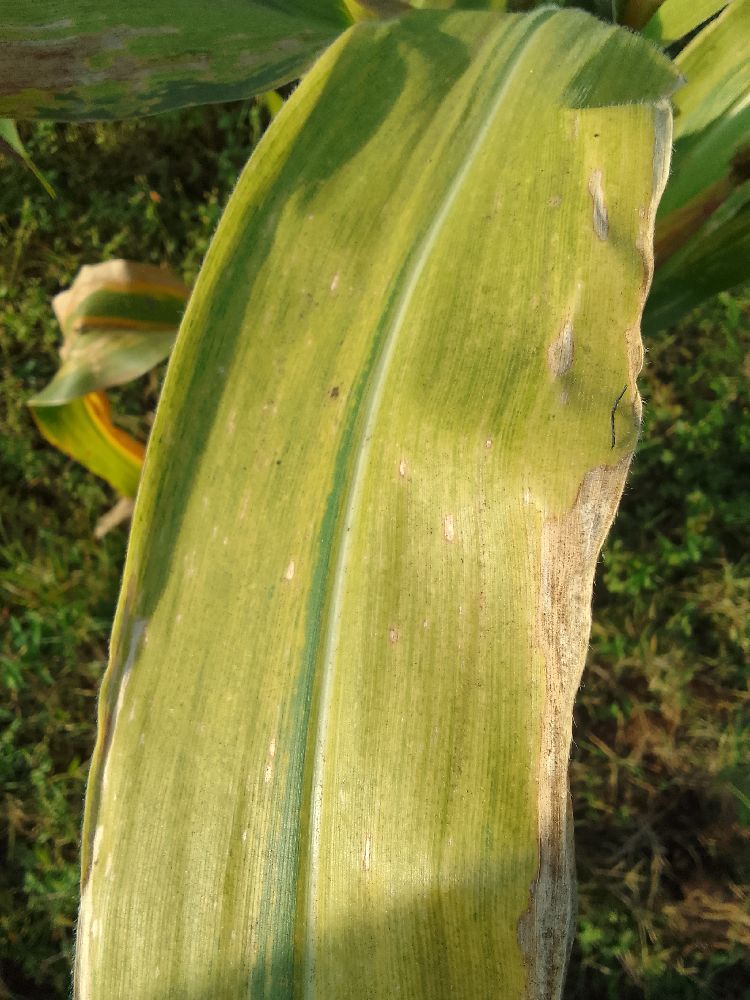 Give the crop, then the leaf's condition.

maize, maize lethal necrosis
